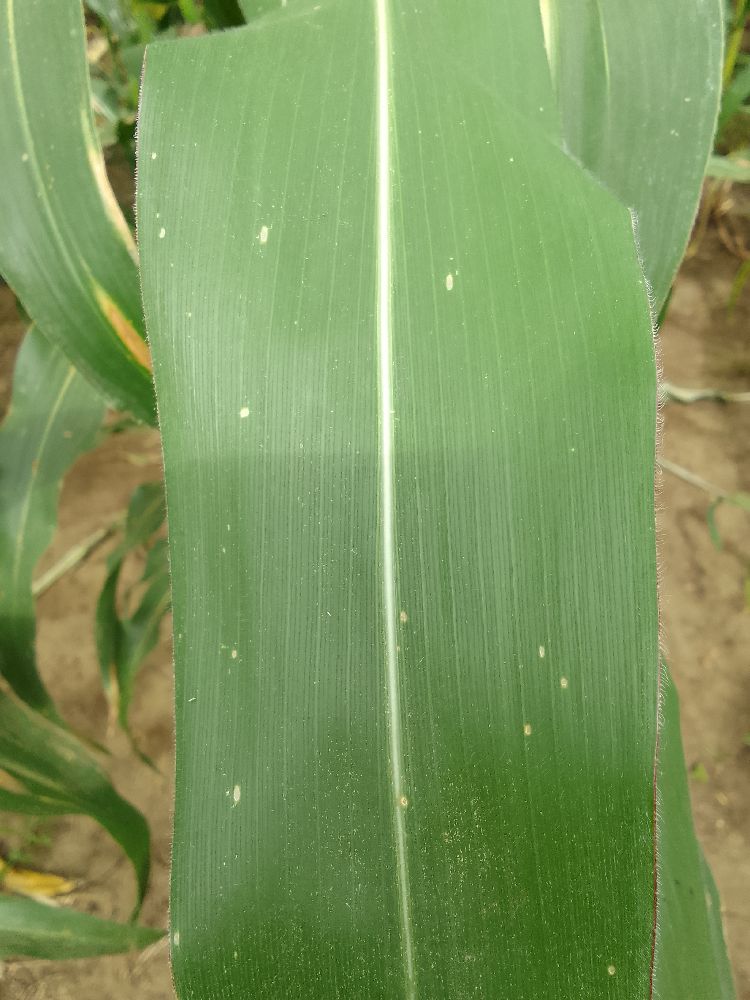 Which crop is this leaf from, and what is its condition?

maize, healthy
